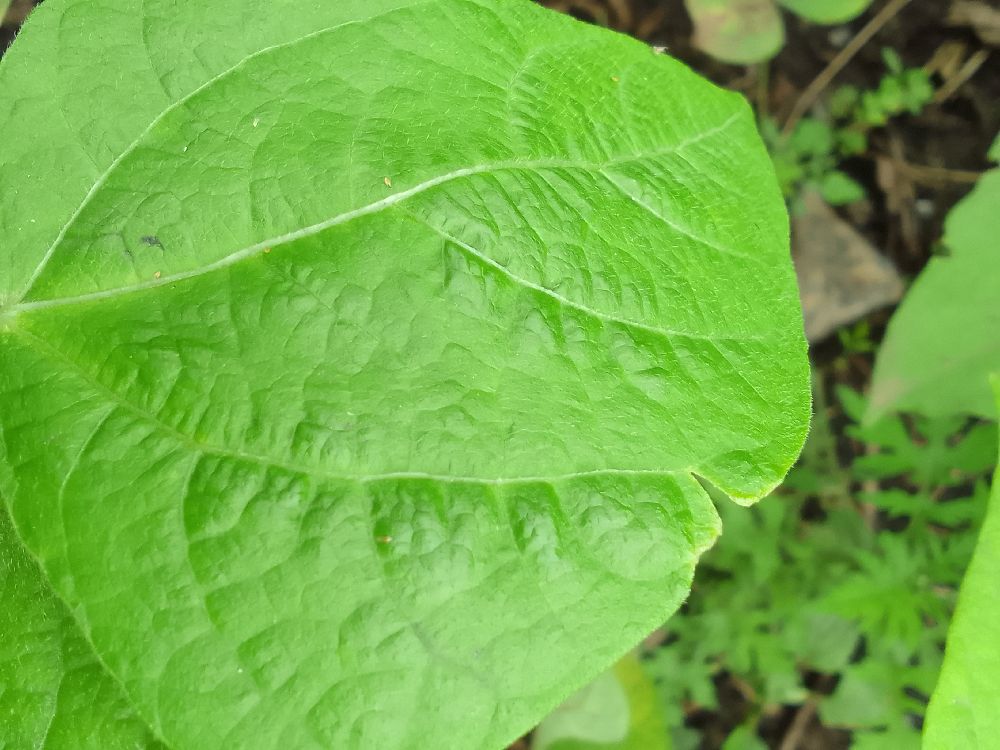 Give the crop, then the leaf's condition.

common bean, healthy
